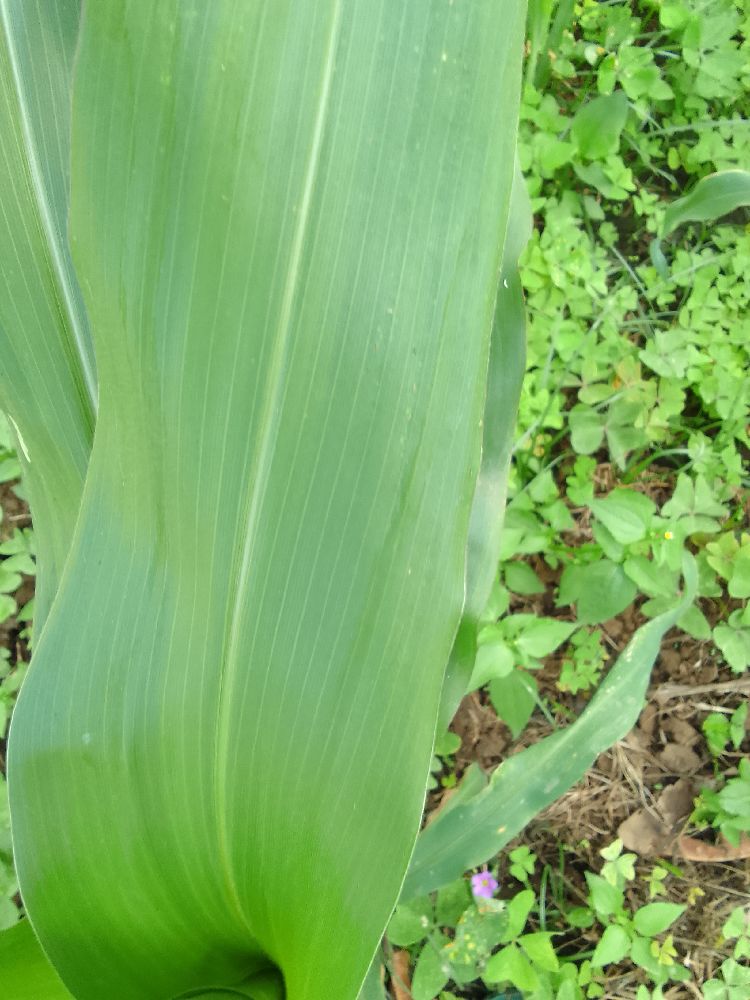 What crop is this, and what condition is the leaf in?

maize, healthy
